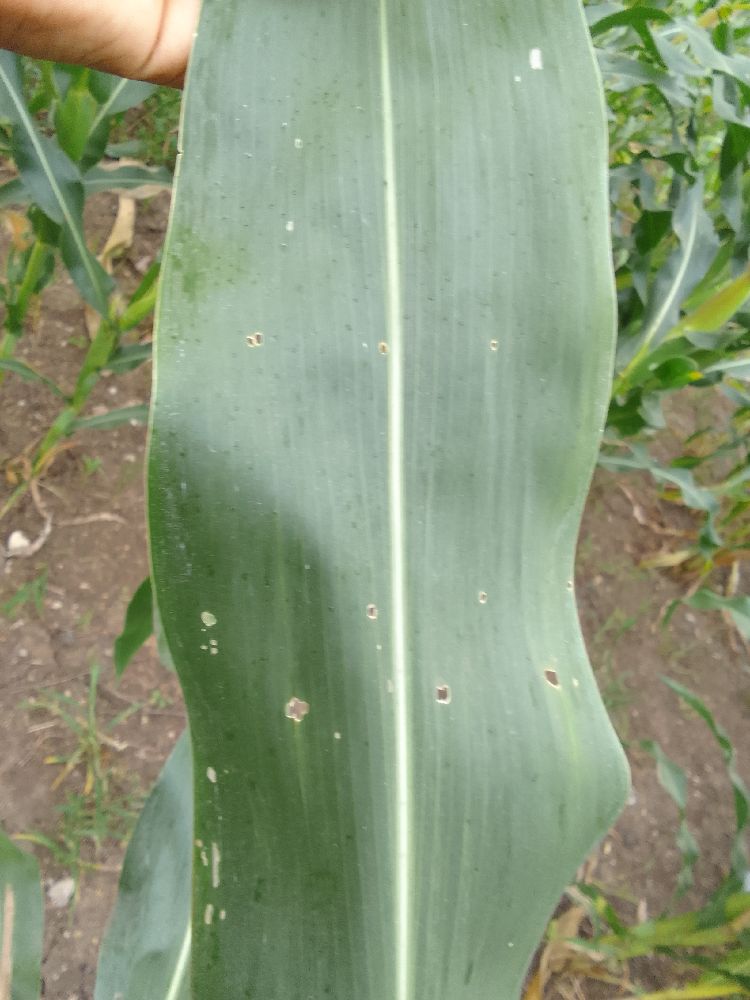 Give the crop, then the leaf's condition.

maize, healthy
